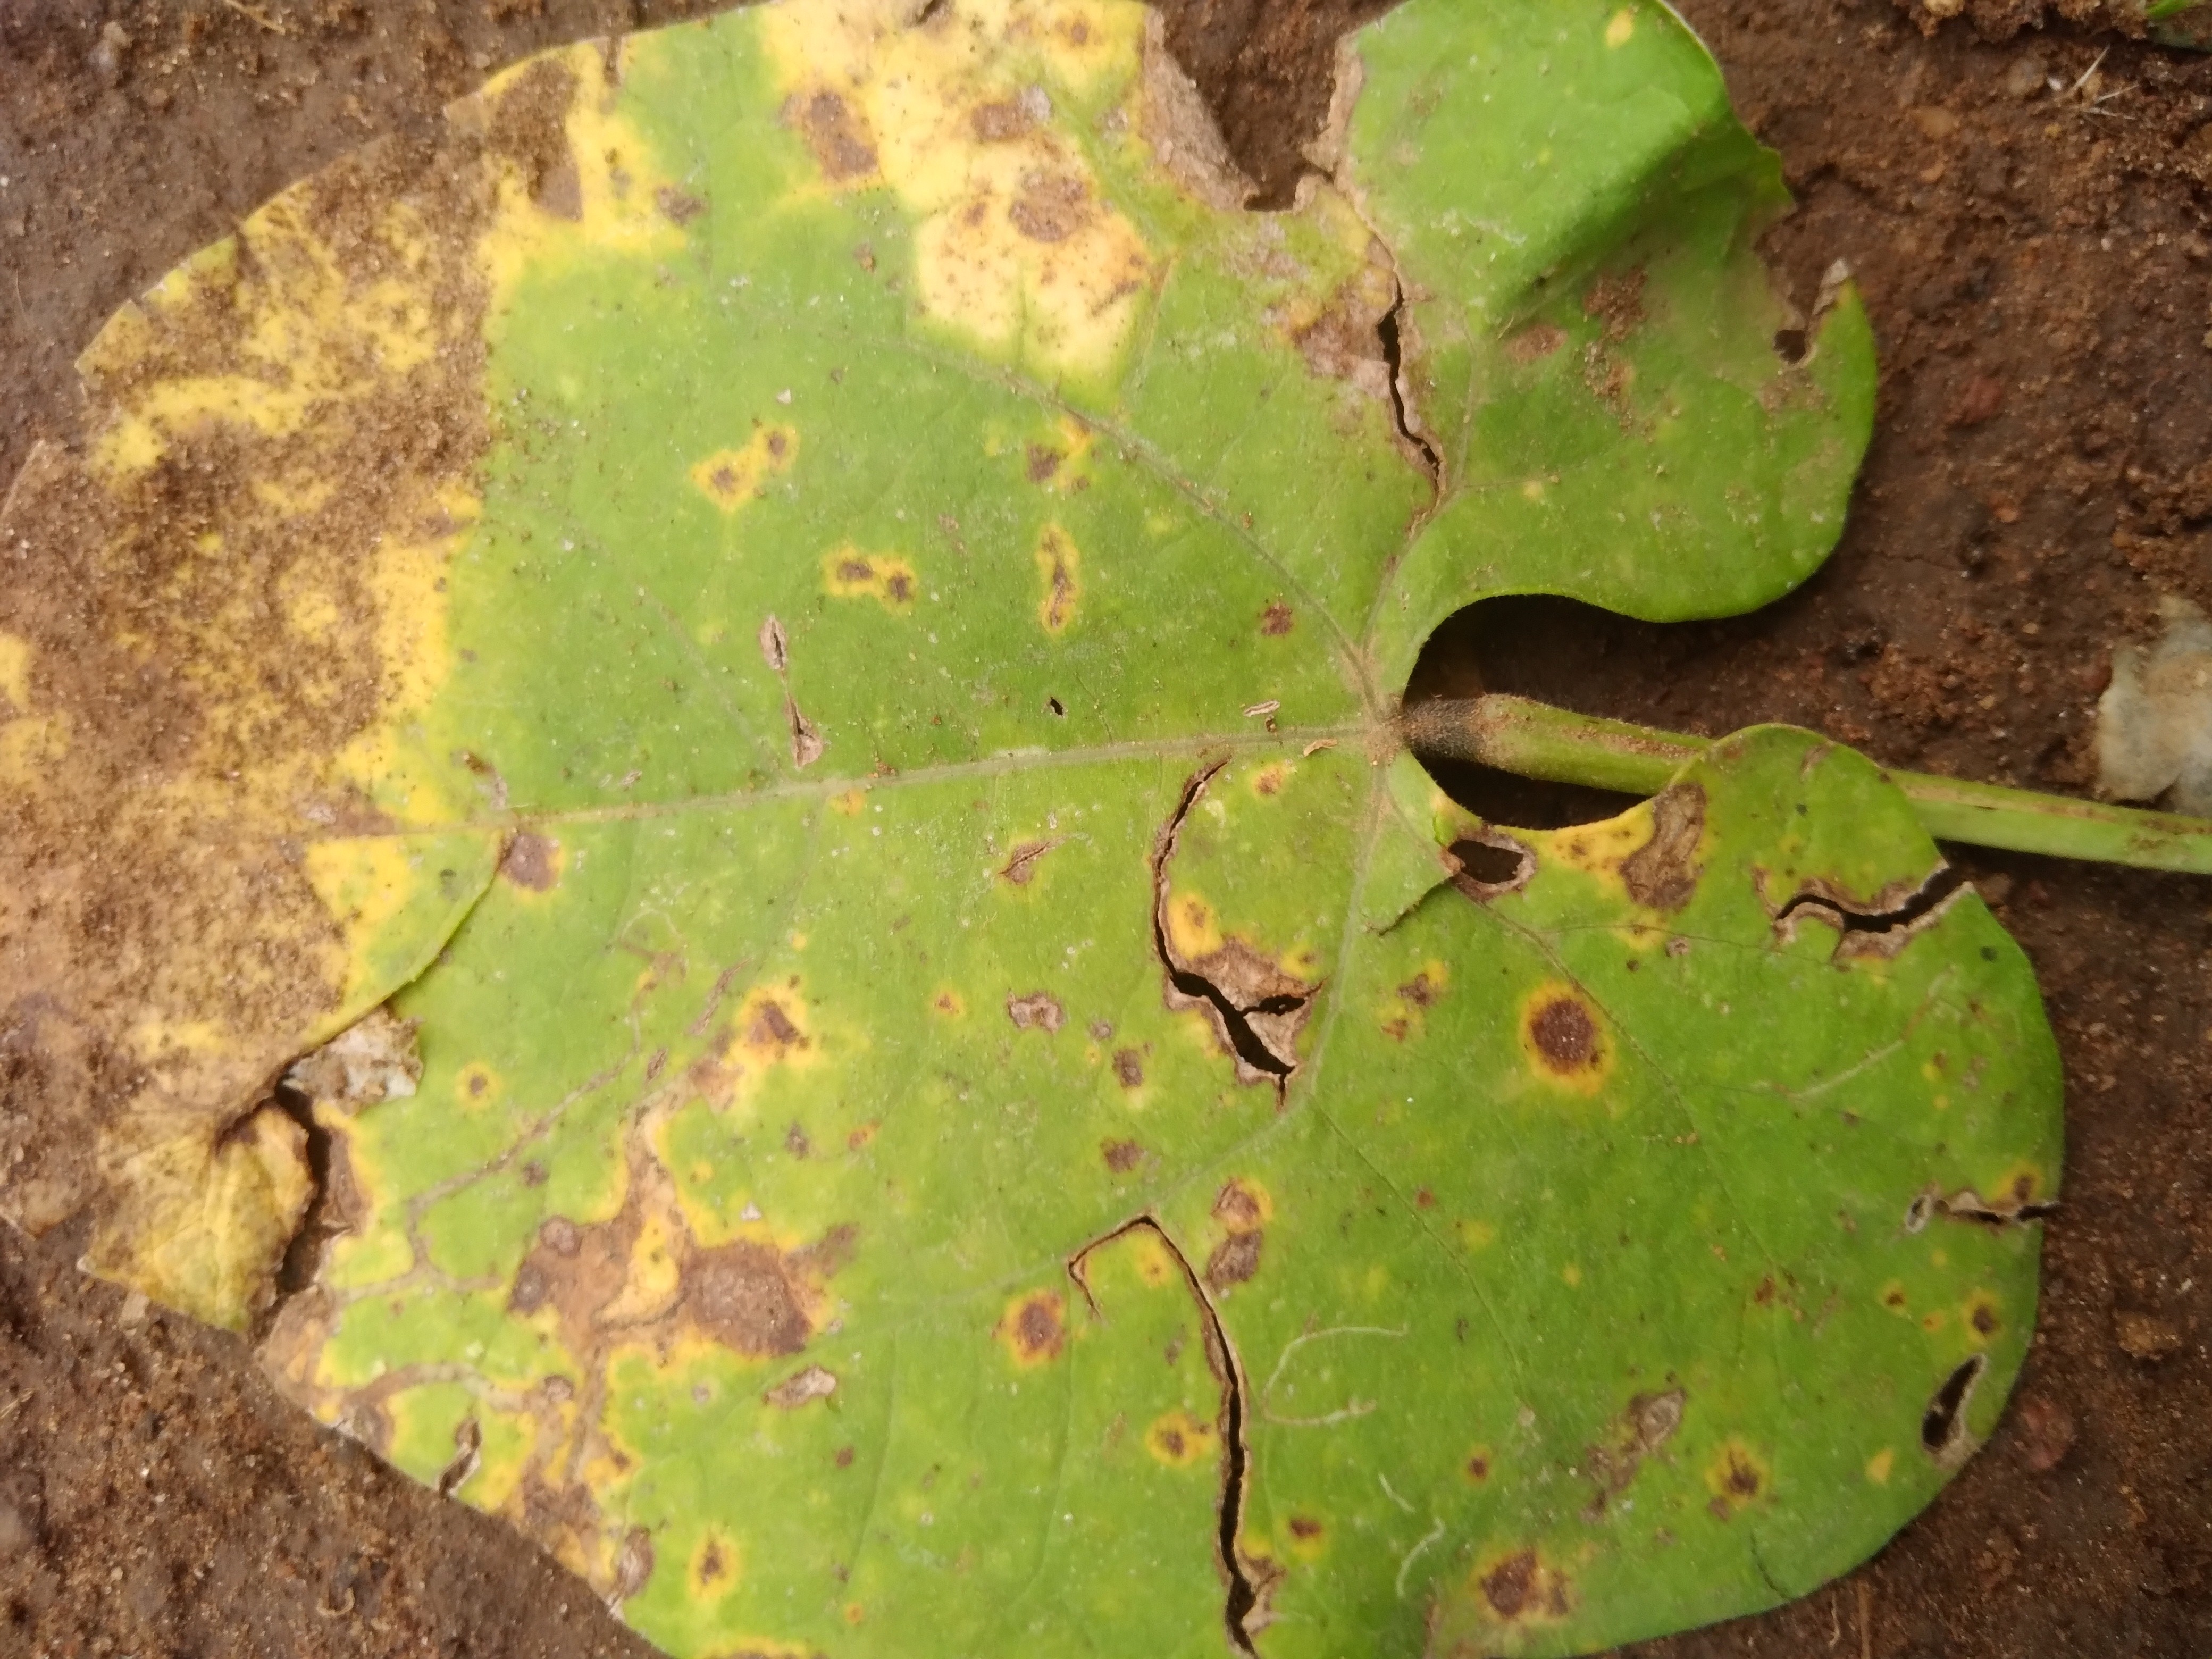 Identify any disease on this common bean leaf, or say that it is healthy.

rust
